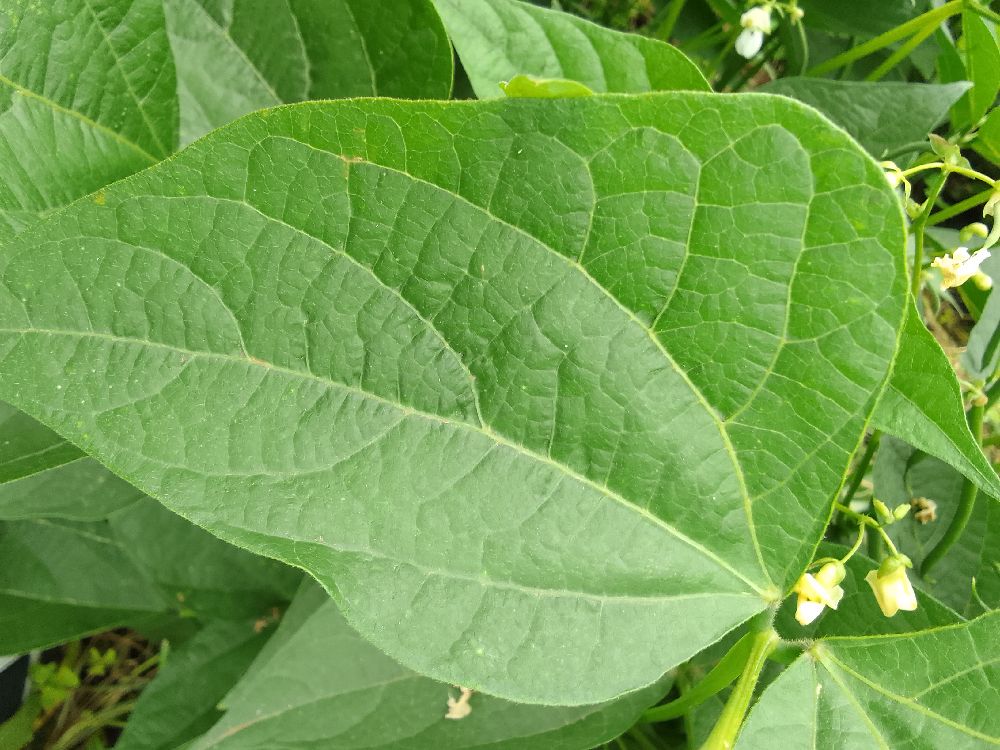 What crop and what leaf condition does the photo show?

common bean, healthy
